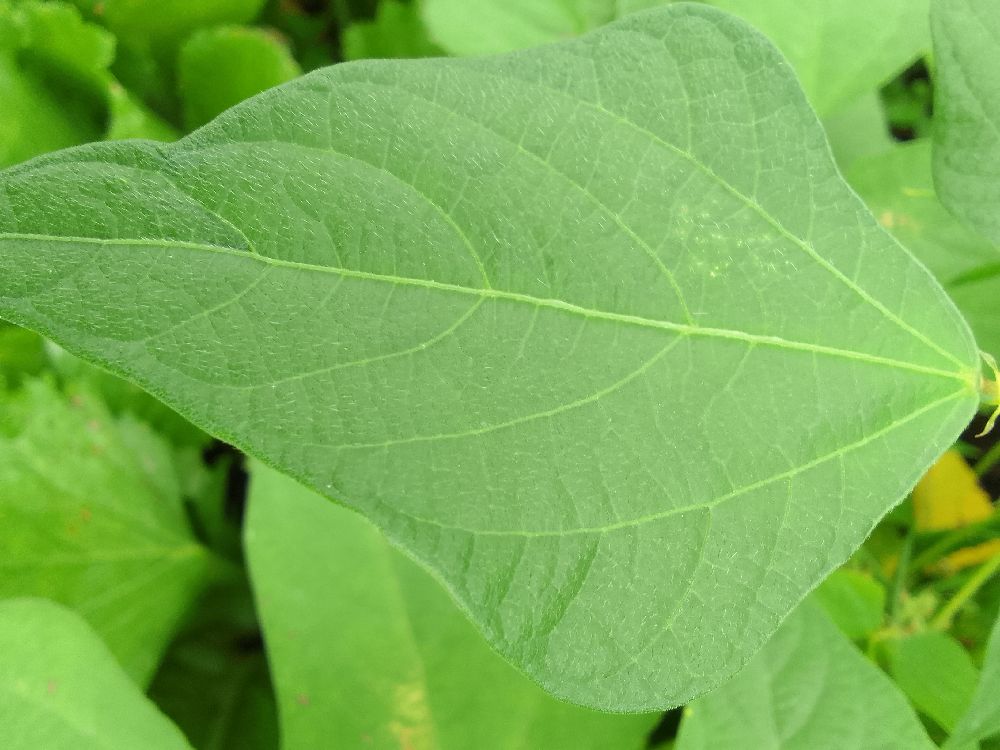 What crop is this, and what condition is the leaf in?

common bean, healthy
